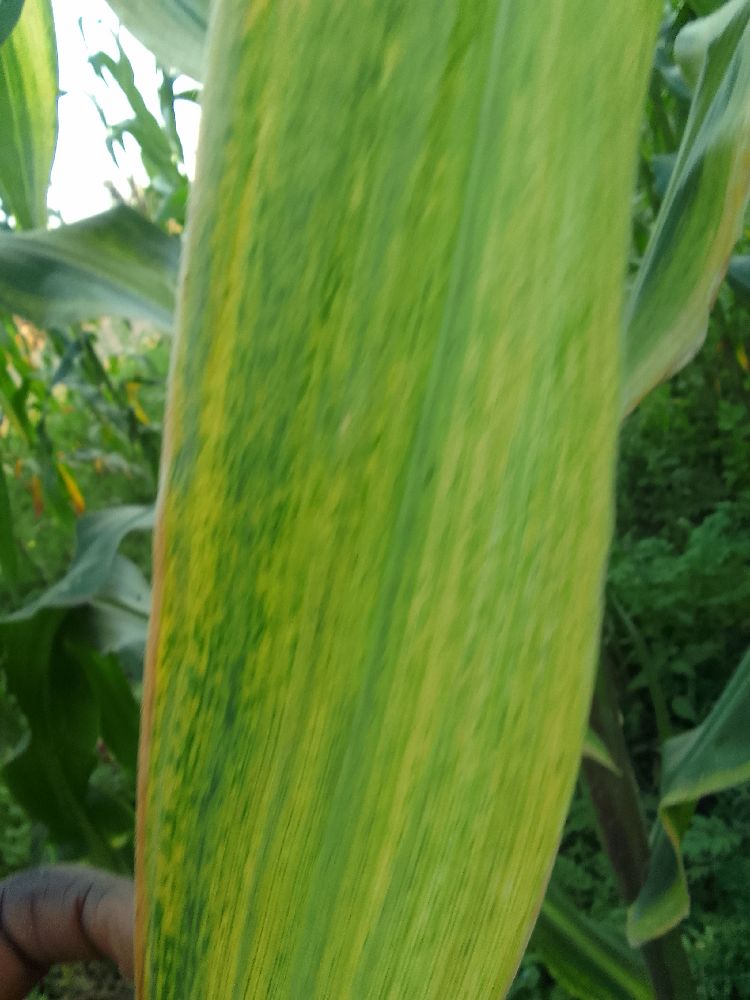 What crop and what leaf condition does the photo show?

maize, maize lethal necrosis
